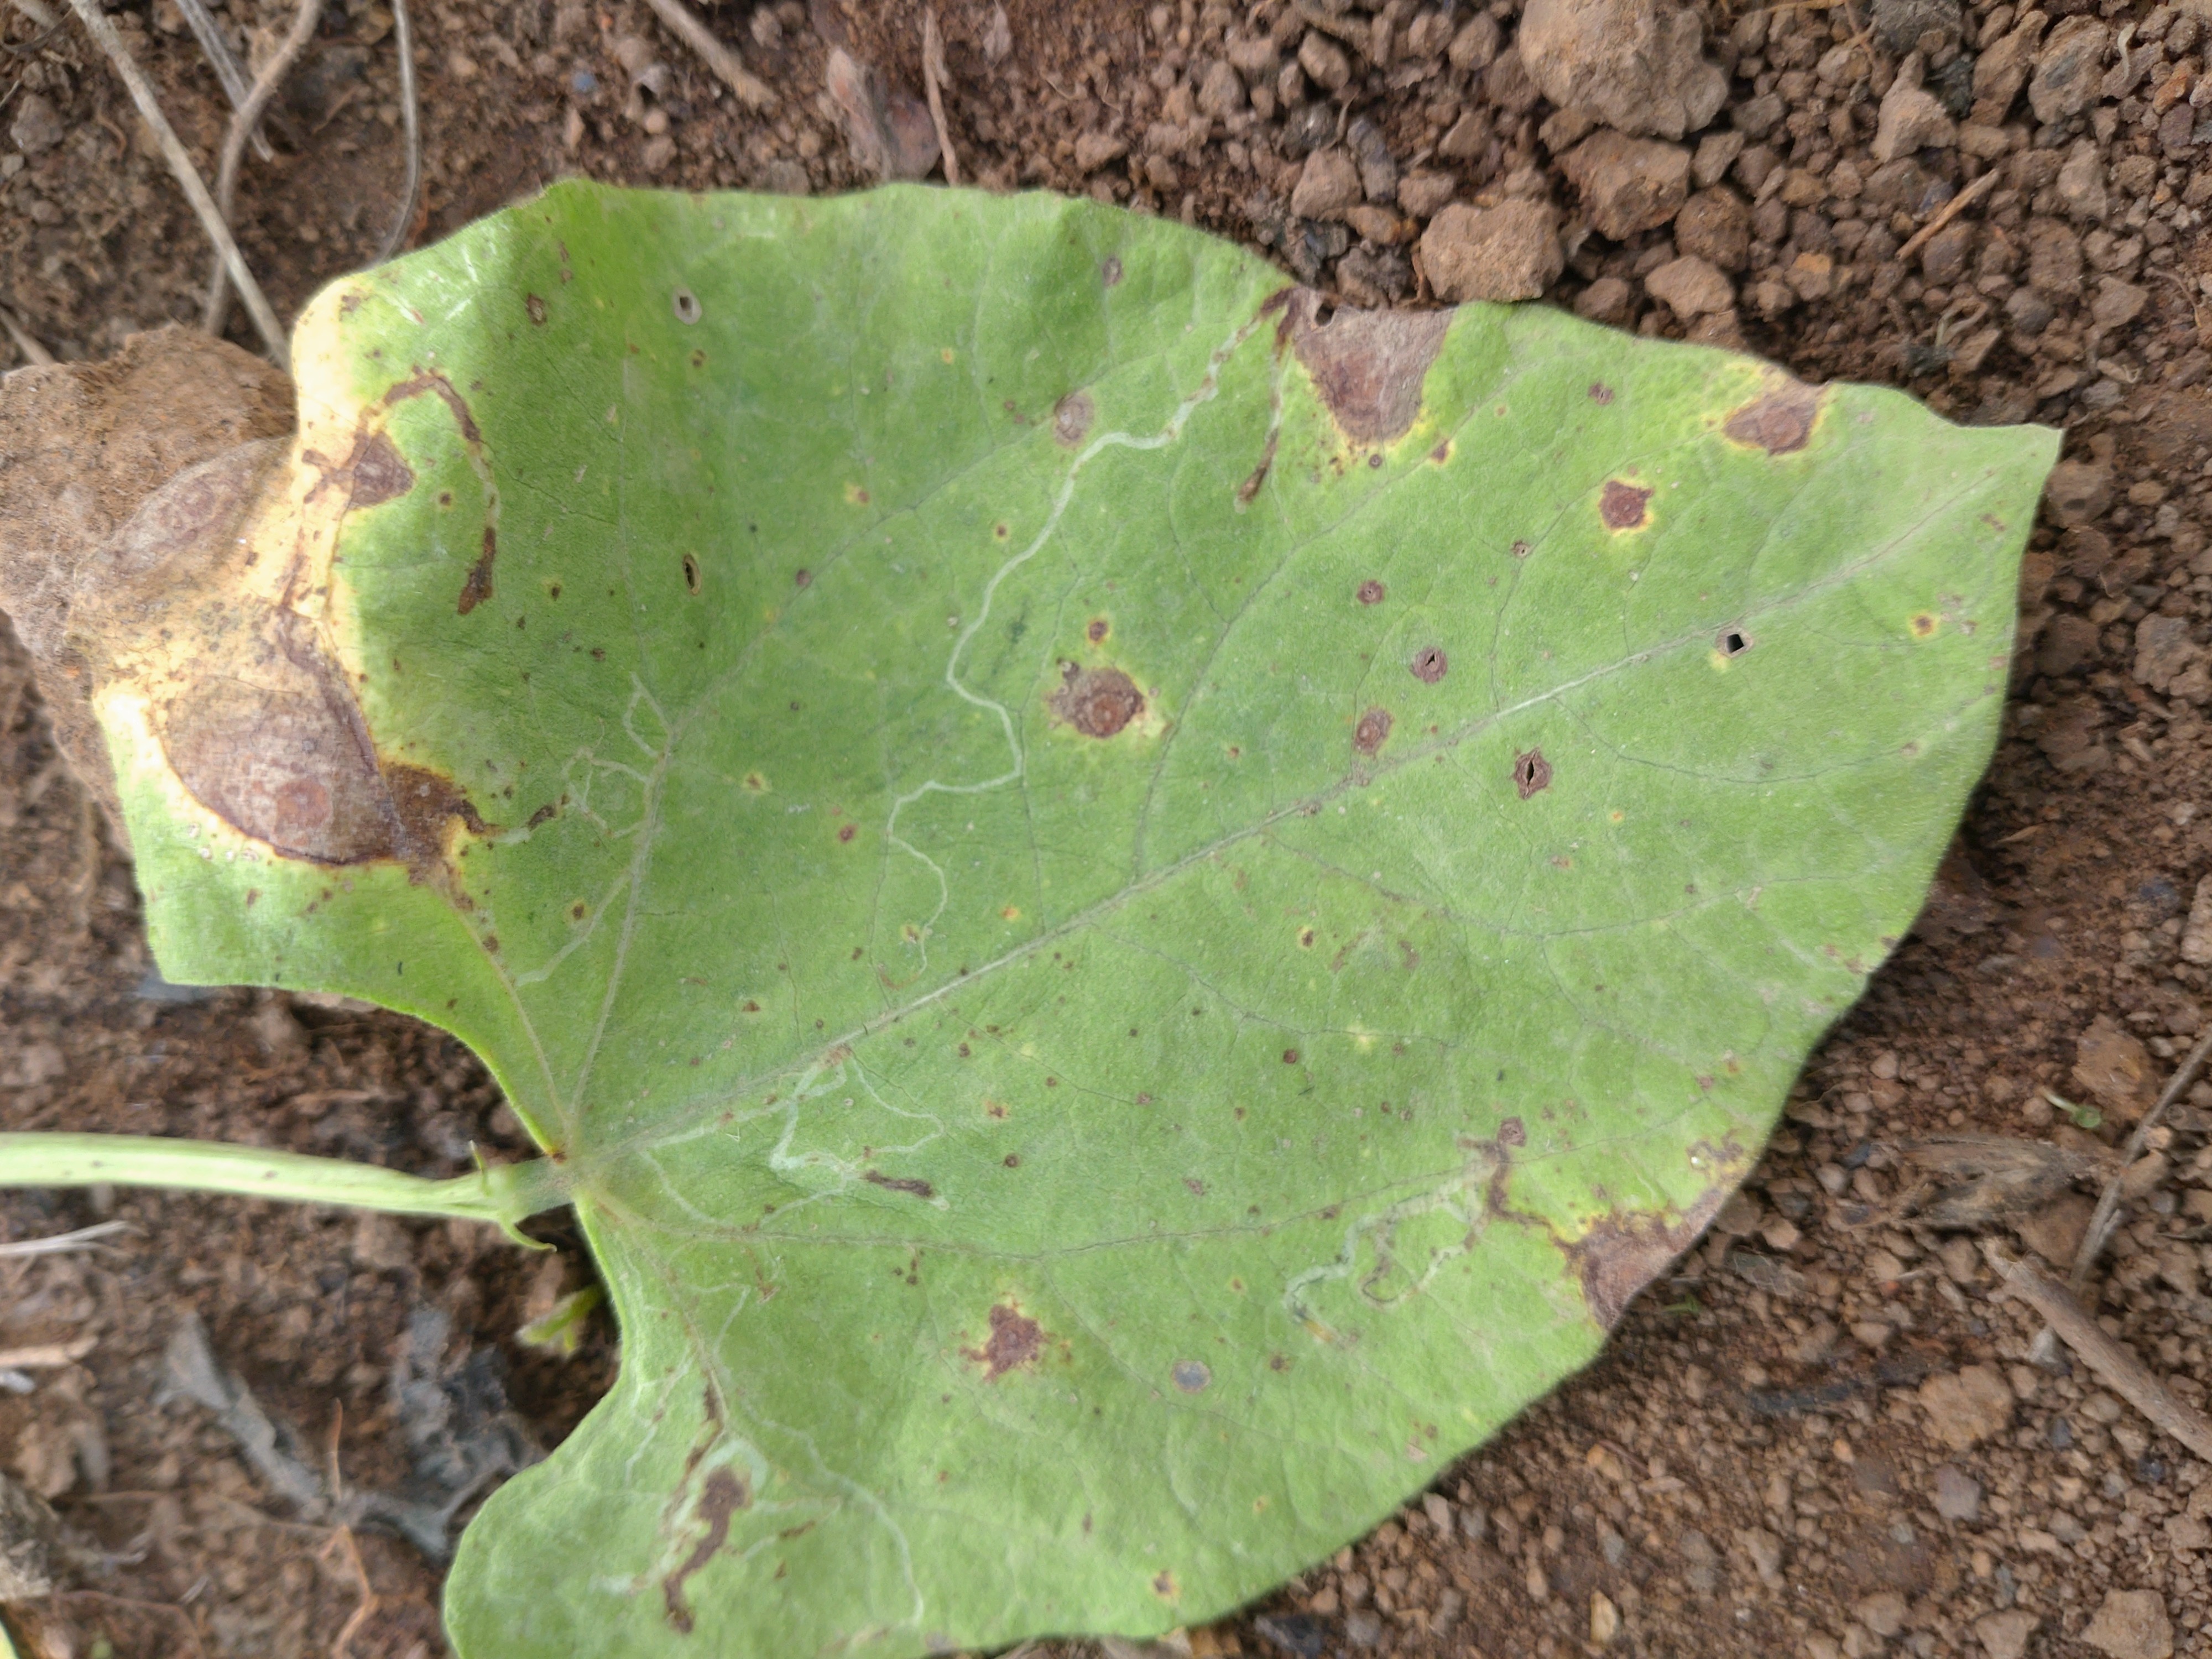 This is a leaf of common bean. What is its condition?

rust
